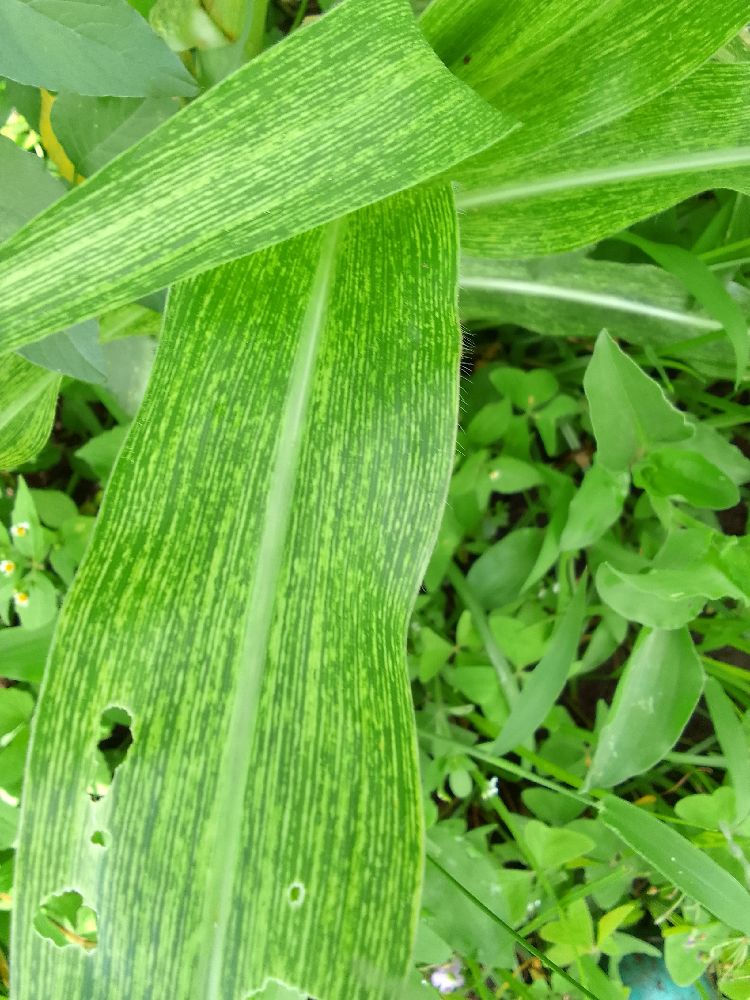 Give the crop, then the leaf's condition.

maize, maize streak virus
